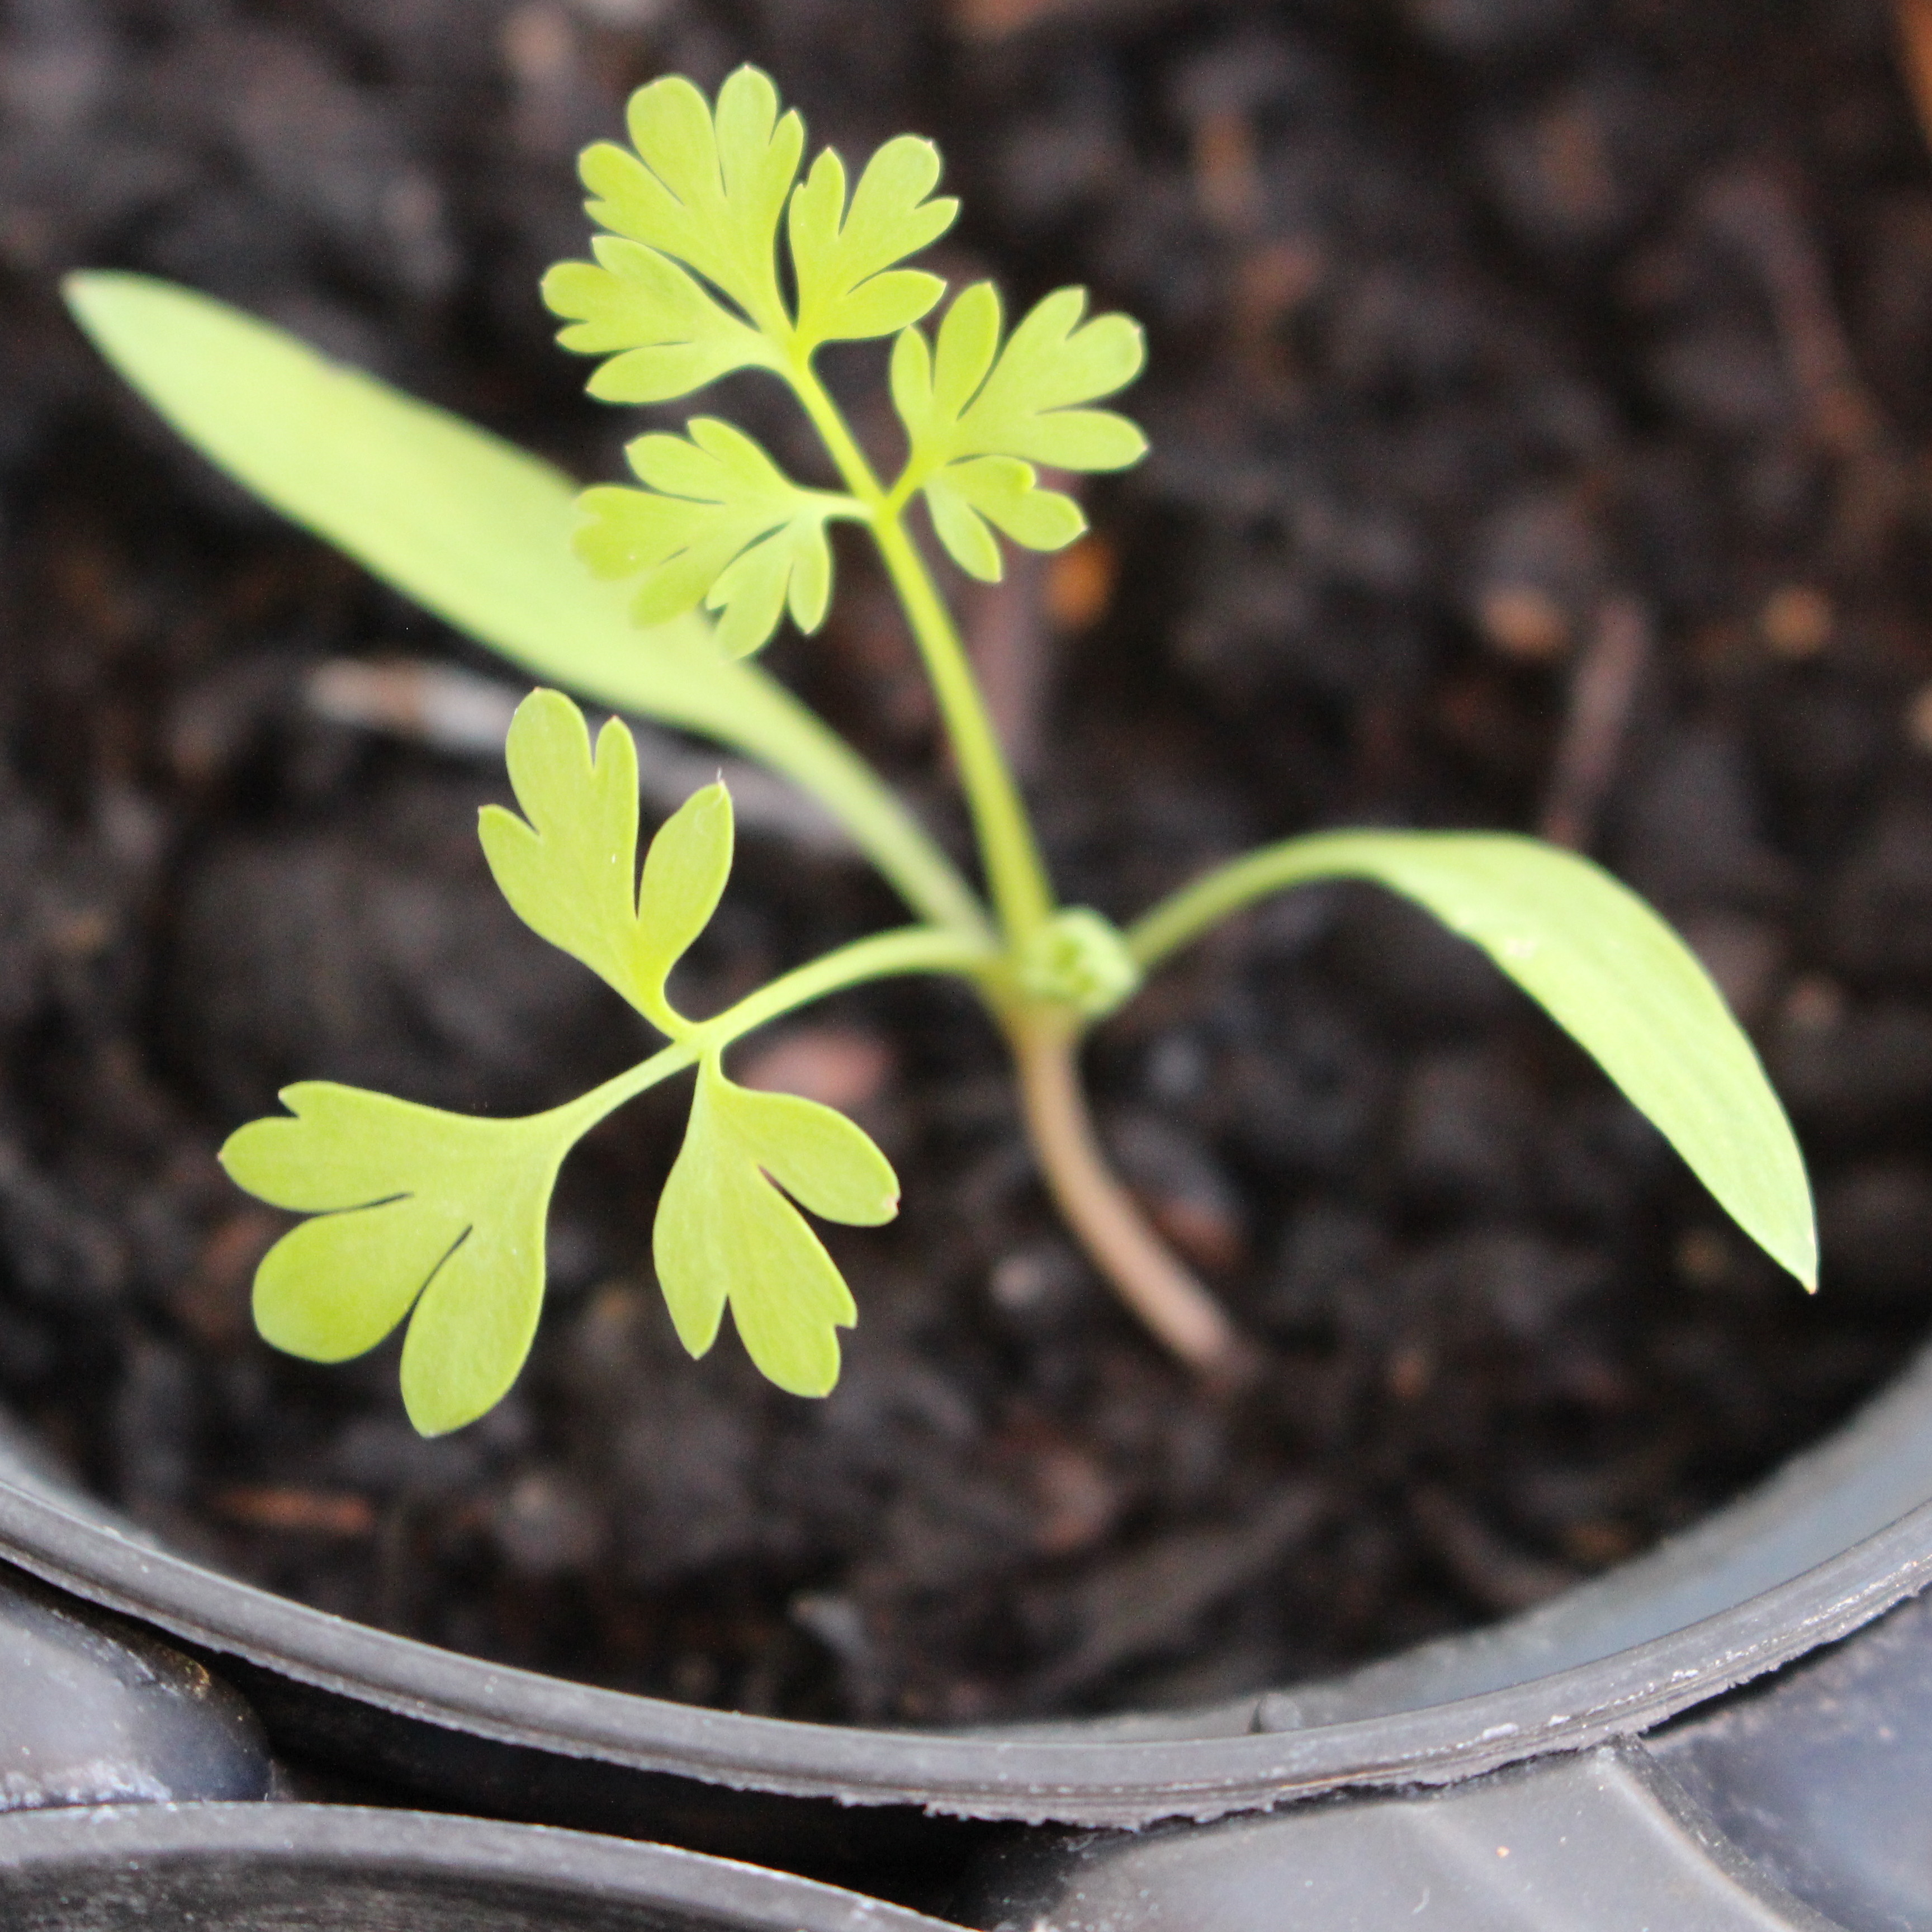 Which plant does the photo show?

Fumaria officinalis
